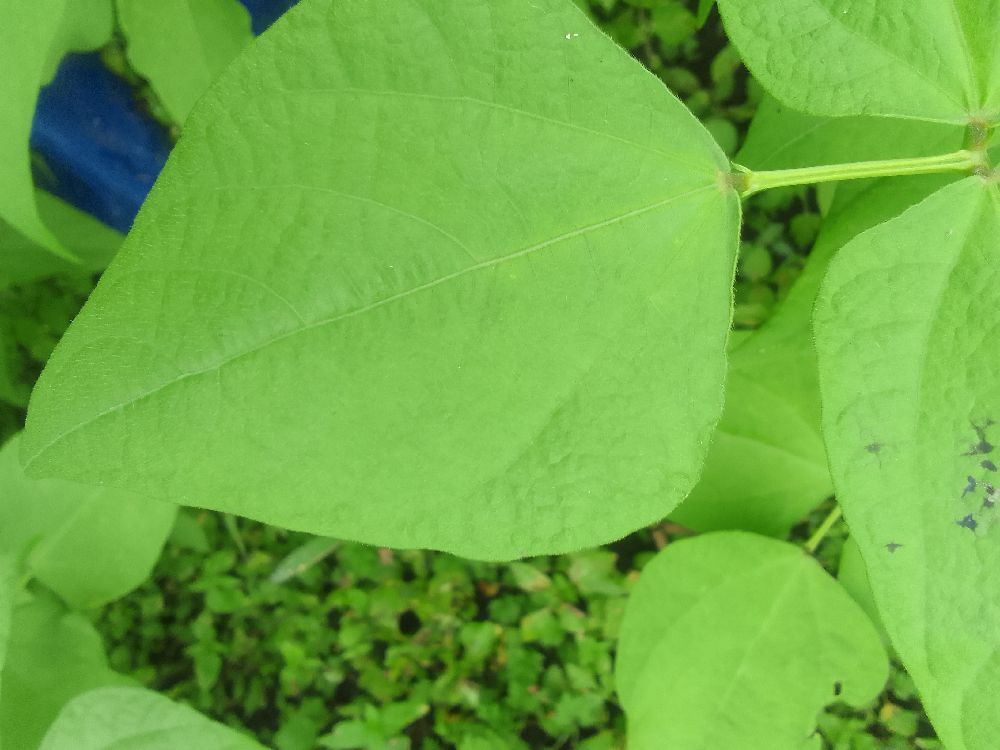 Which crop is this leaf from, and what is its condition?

common bean, healthy
